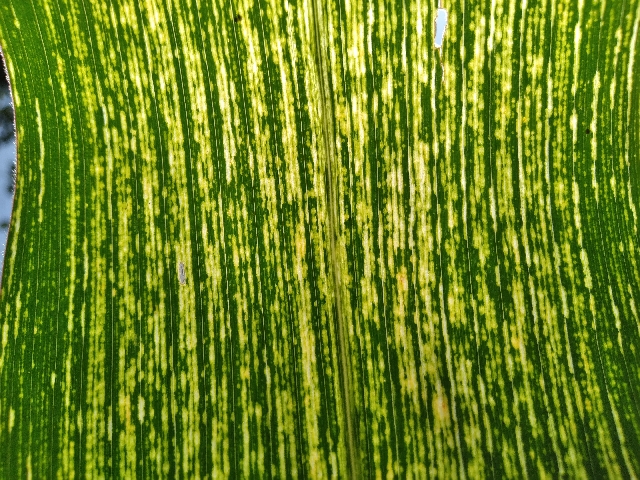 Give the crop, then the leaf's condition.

maize, maize streak virus
